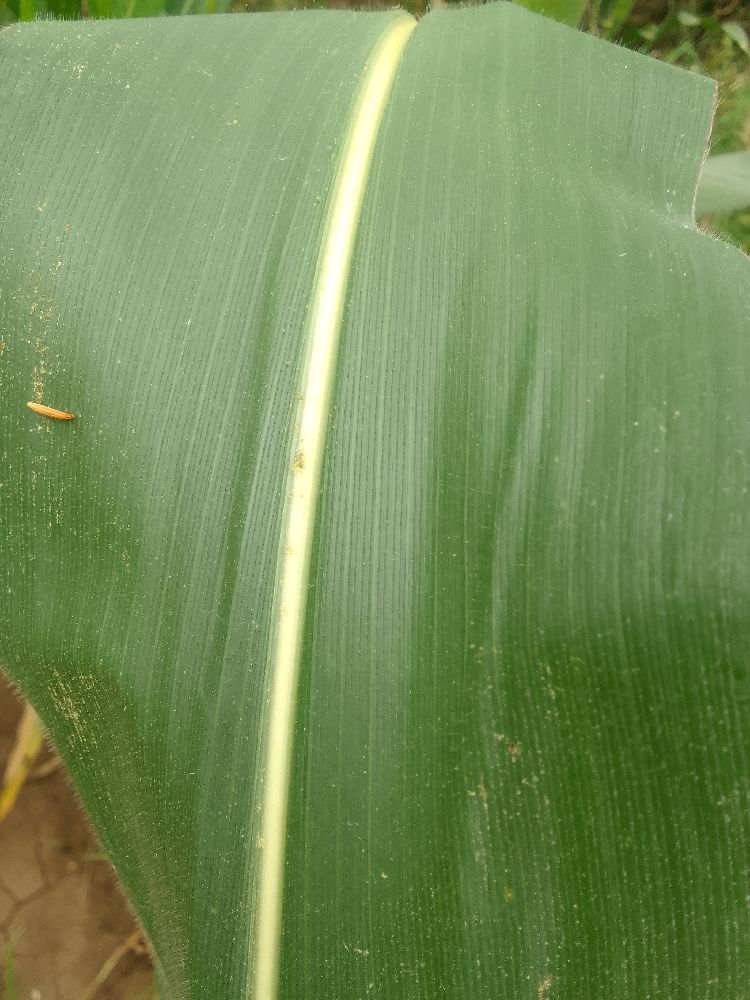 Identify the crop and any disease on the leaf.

maize, healthy
